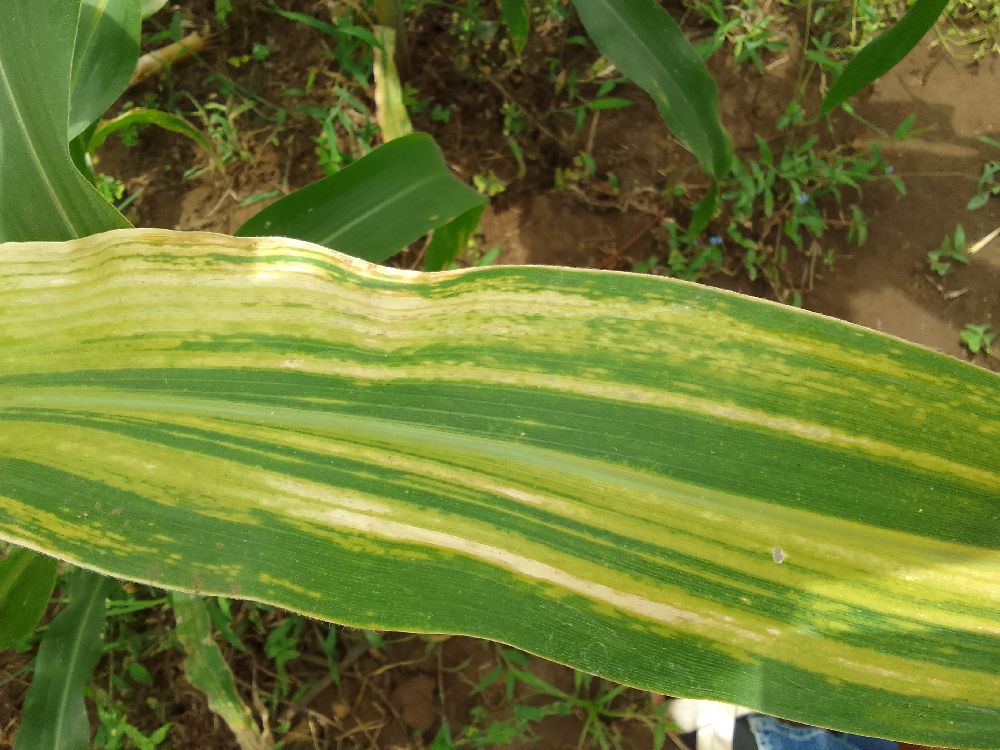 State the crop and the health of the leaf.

maize, maize lethal necrosis
